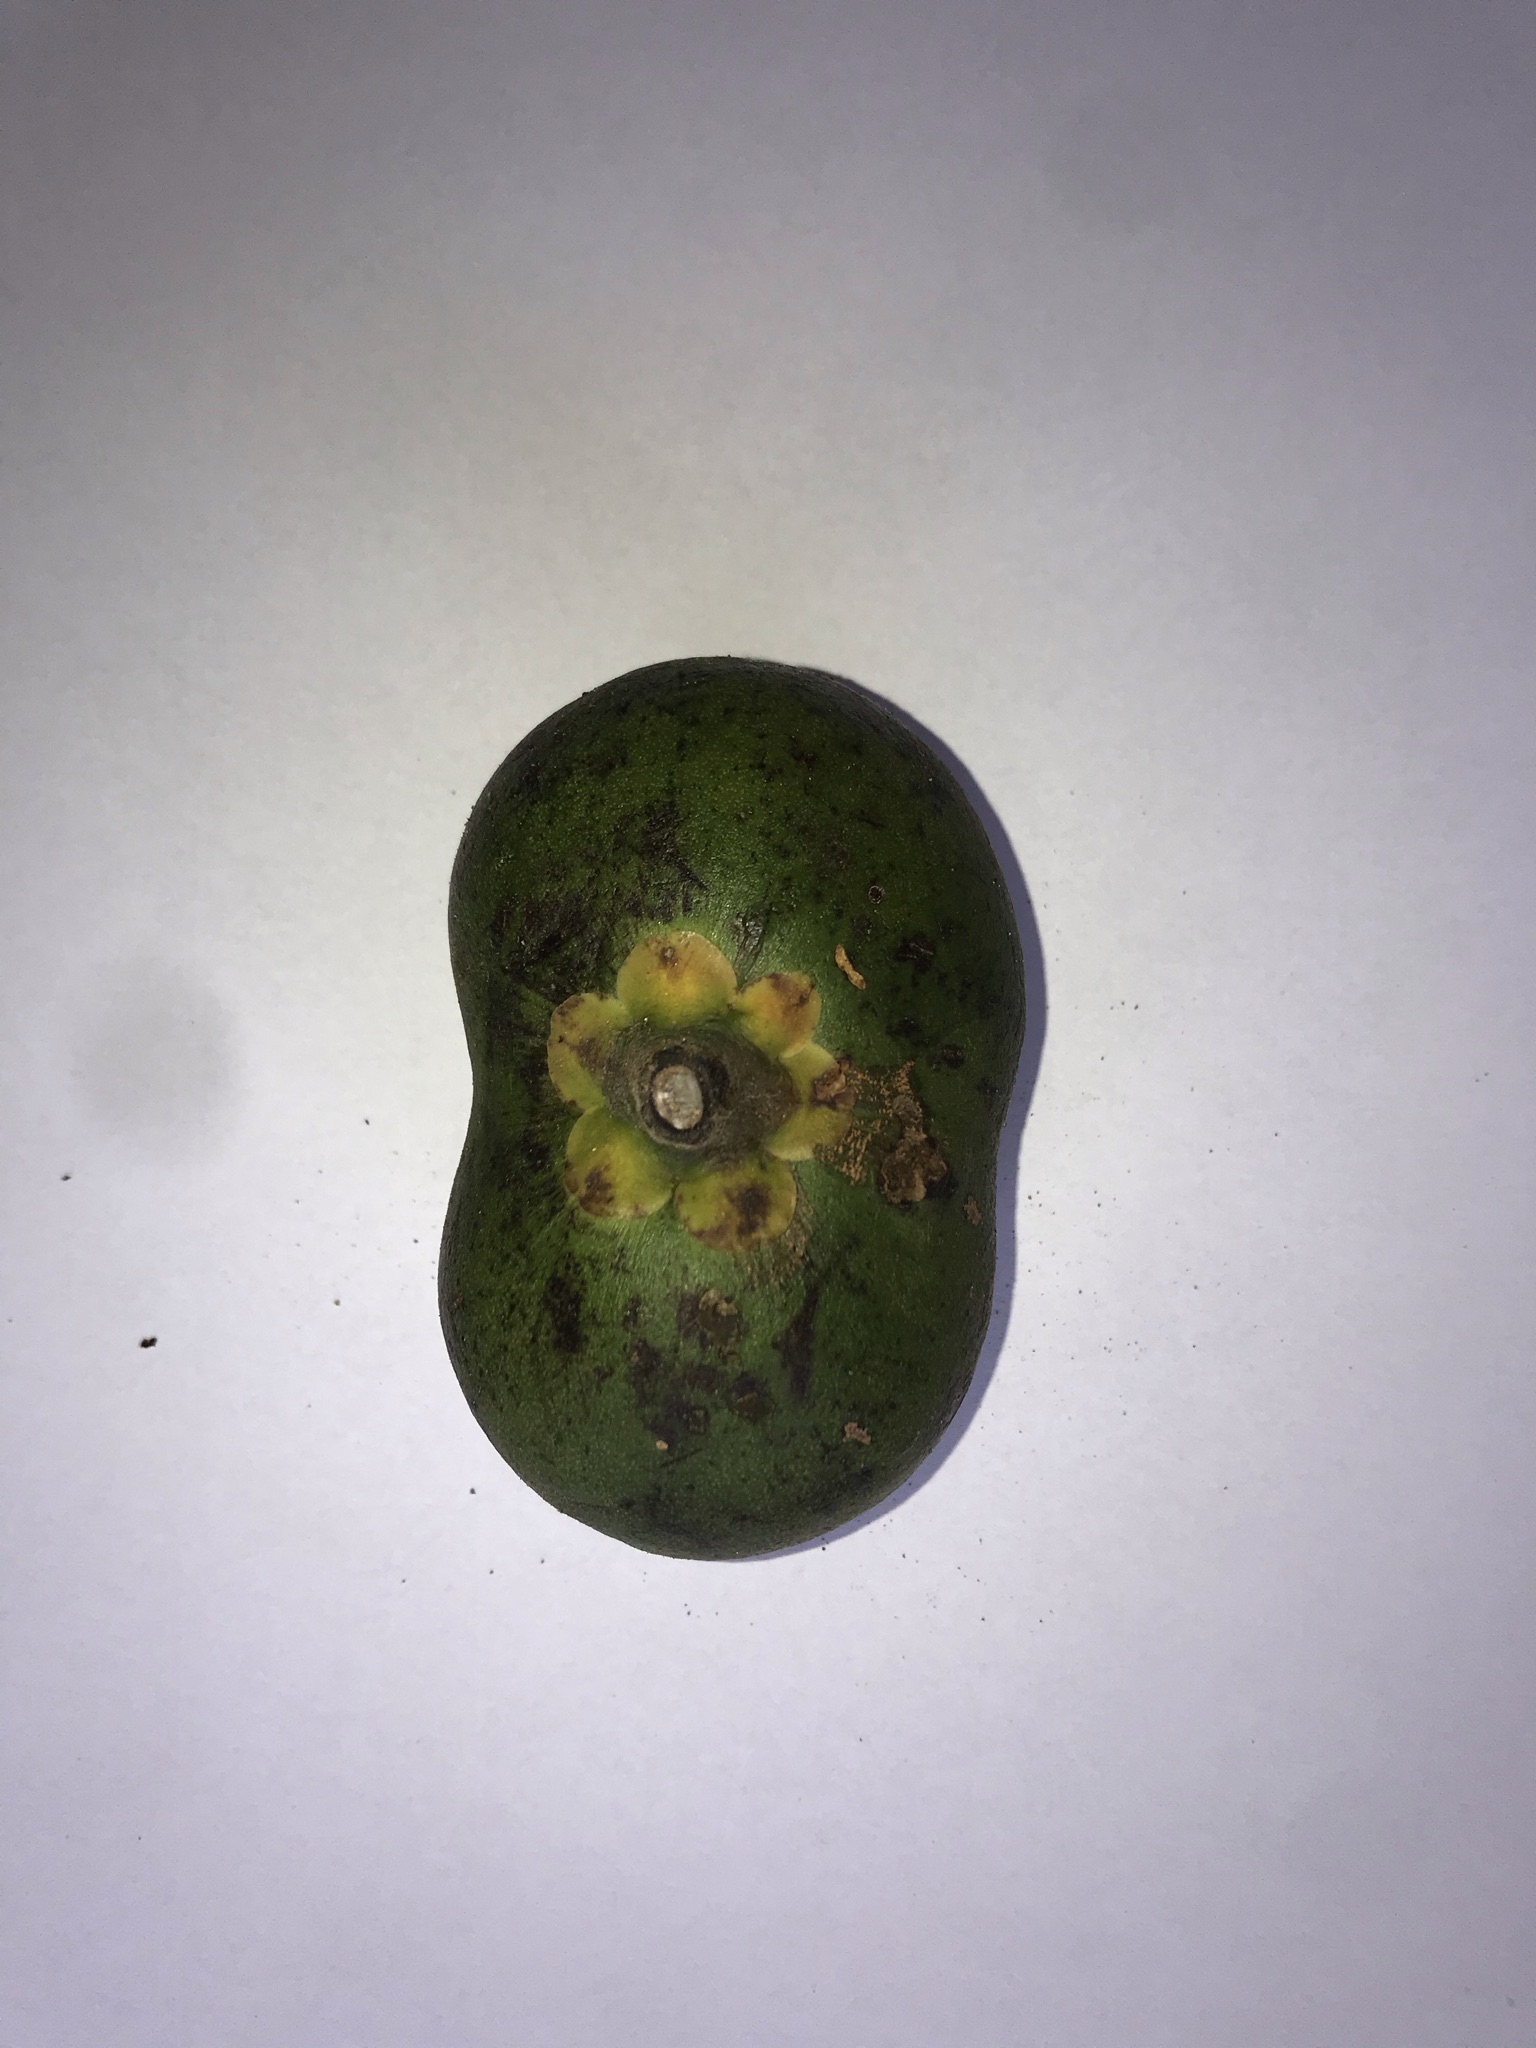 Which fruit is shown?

pequi
